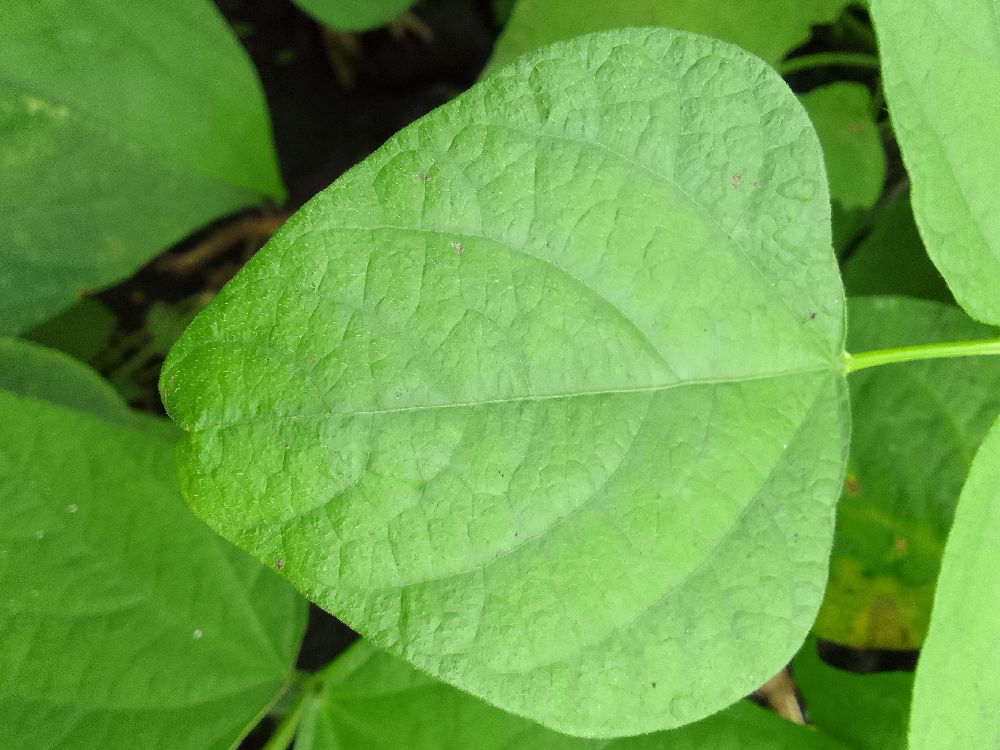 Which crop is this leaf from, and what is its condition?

common bean, healthy
